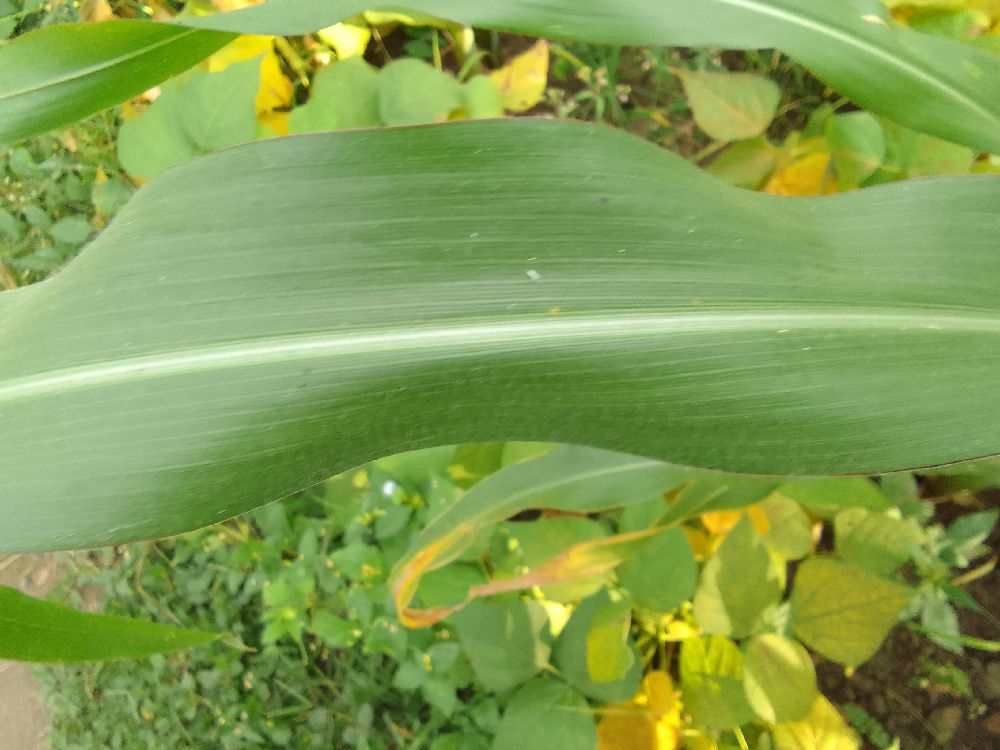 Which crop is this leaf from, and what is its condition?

maize, healthy
